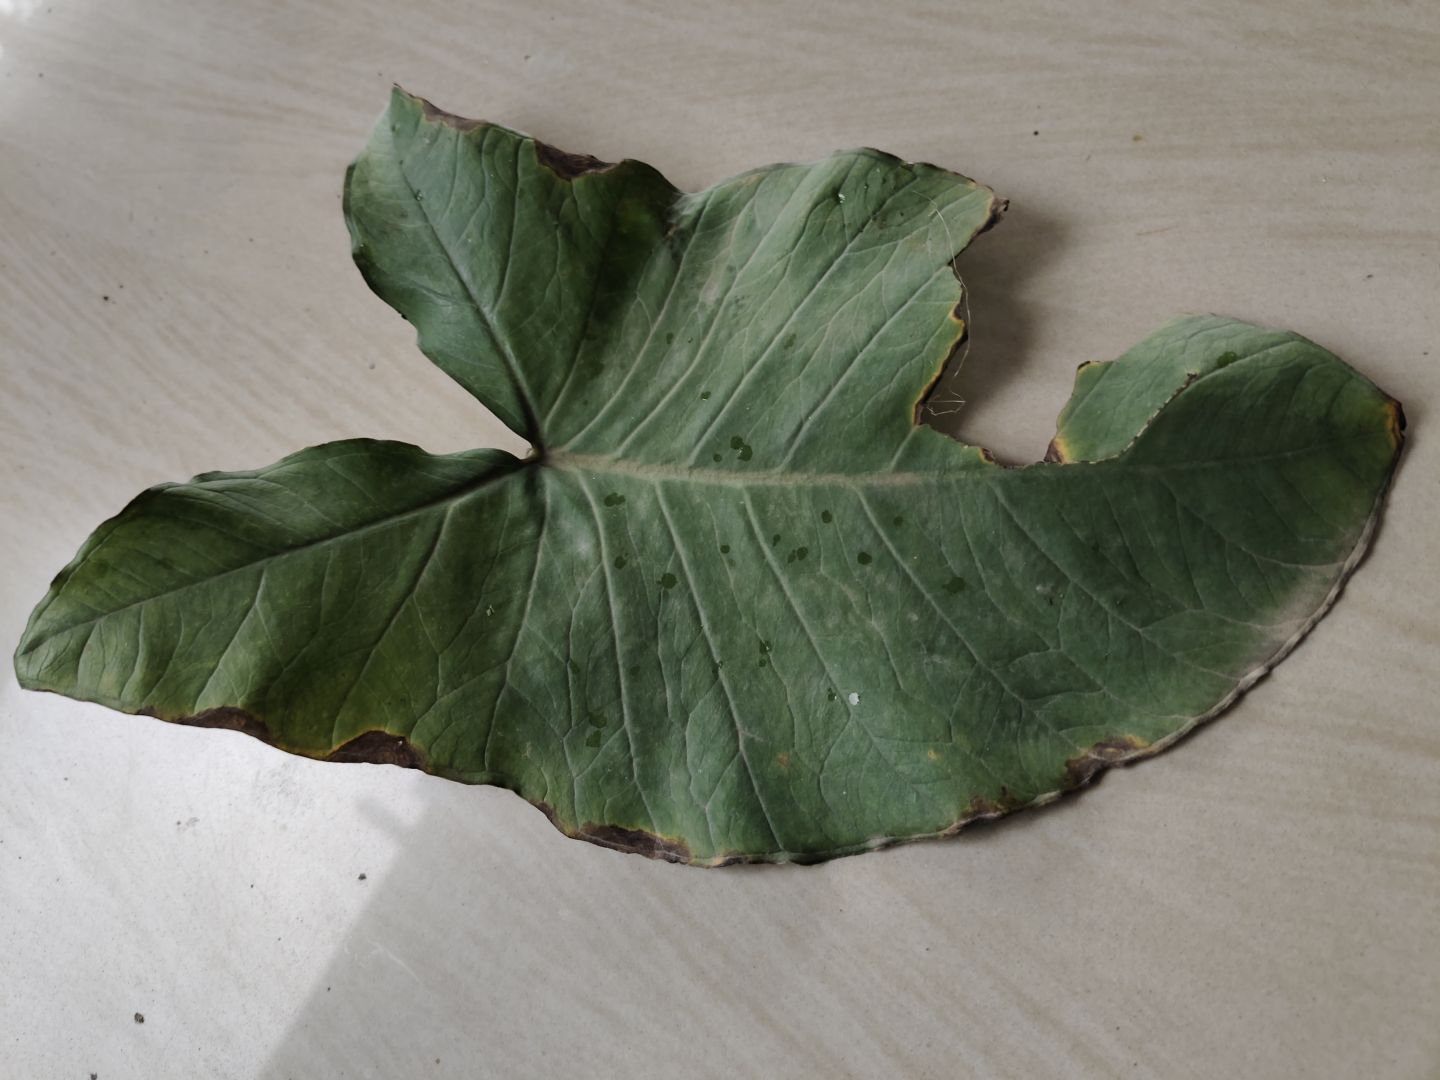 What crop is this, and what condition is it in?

taro, leaf blight
